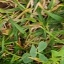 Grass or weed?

unstructured weed
